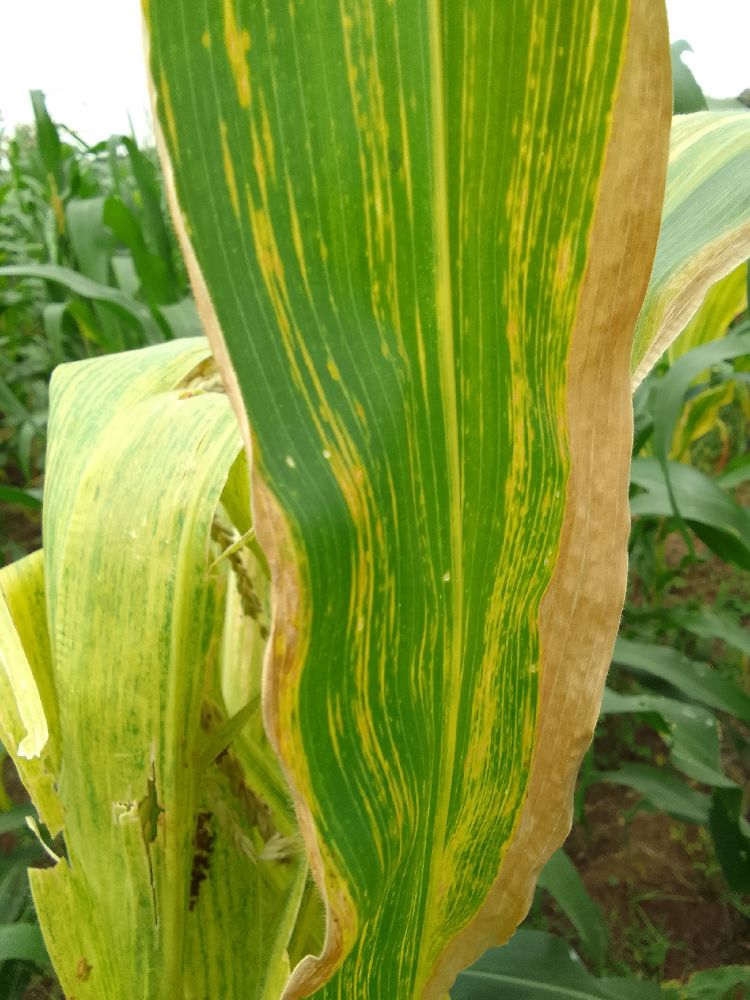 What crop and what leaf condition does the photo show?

maize, maize lethal necrosis
